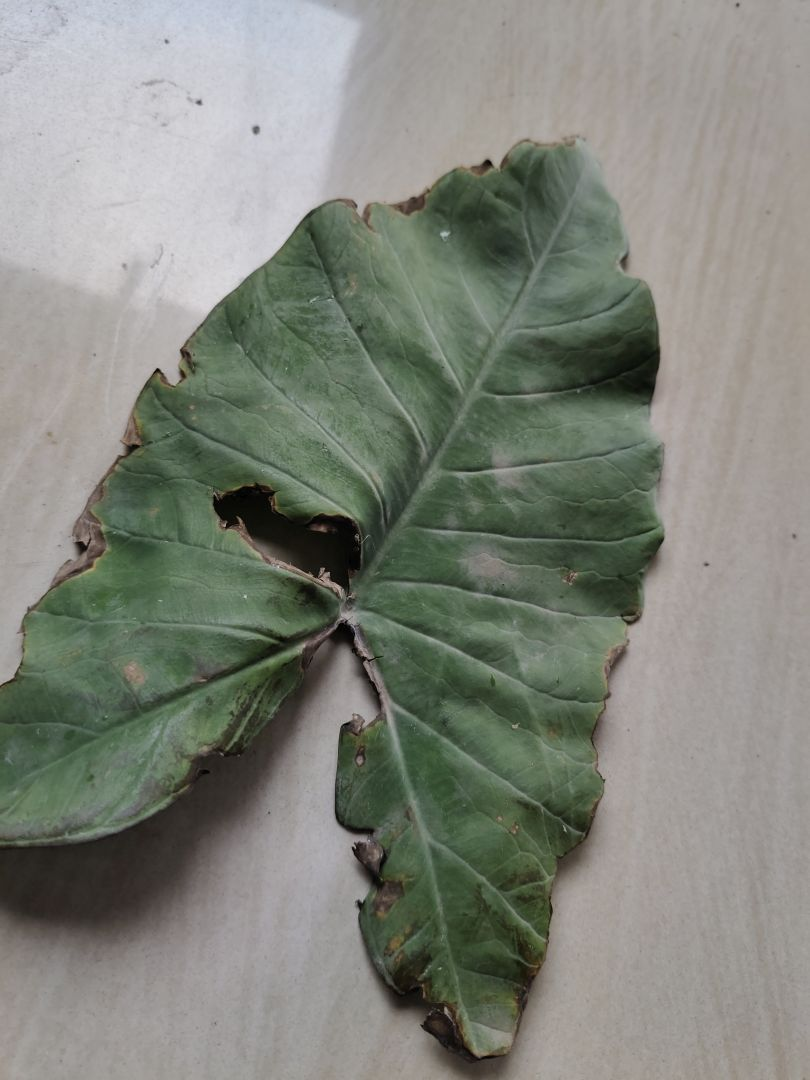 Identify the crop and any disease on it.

taro, leaf blight
